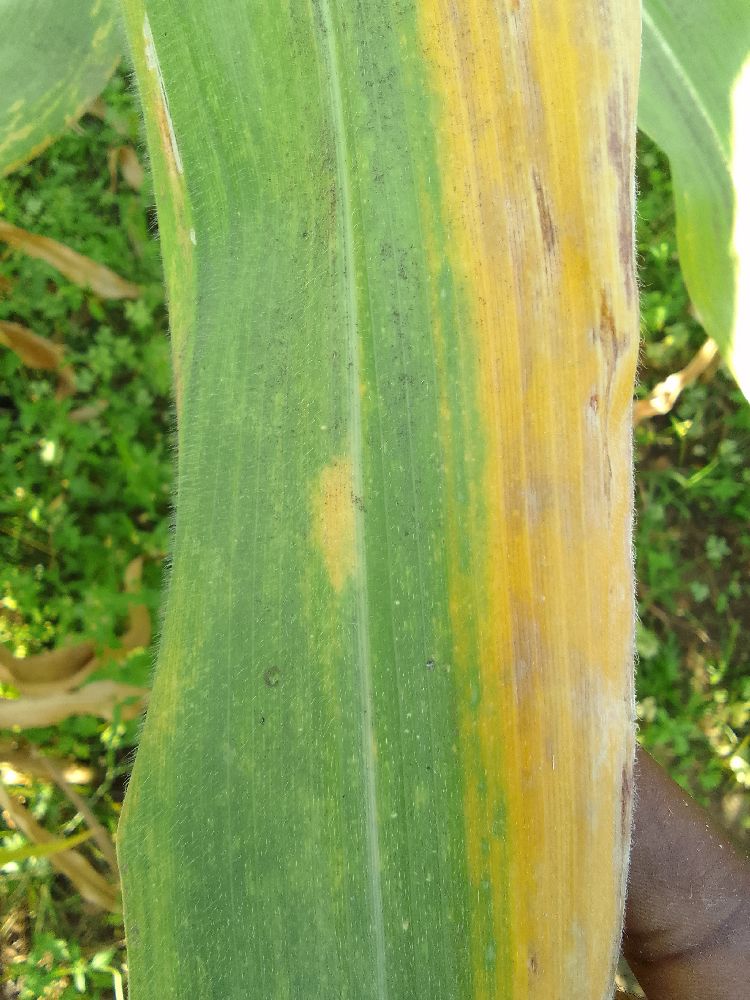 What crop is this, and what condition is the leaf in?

maize, maize lethal necrosis
